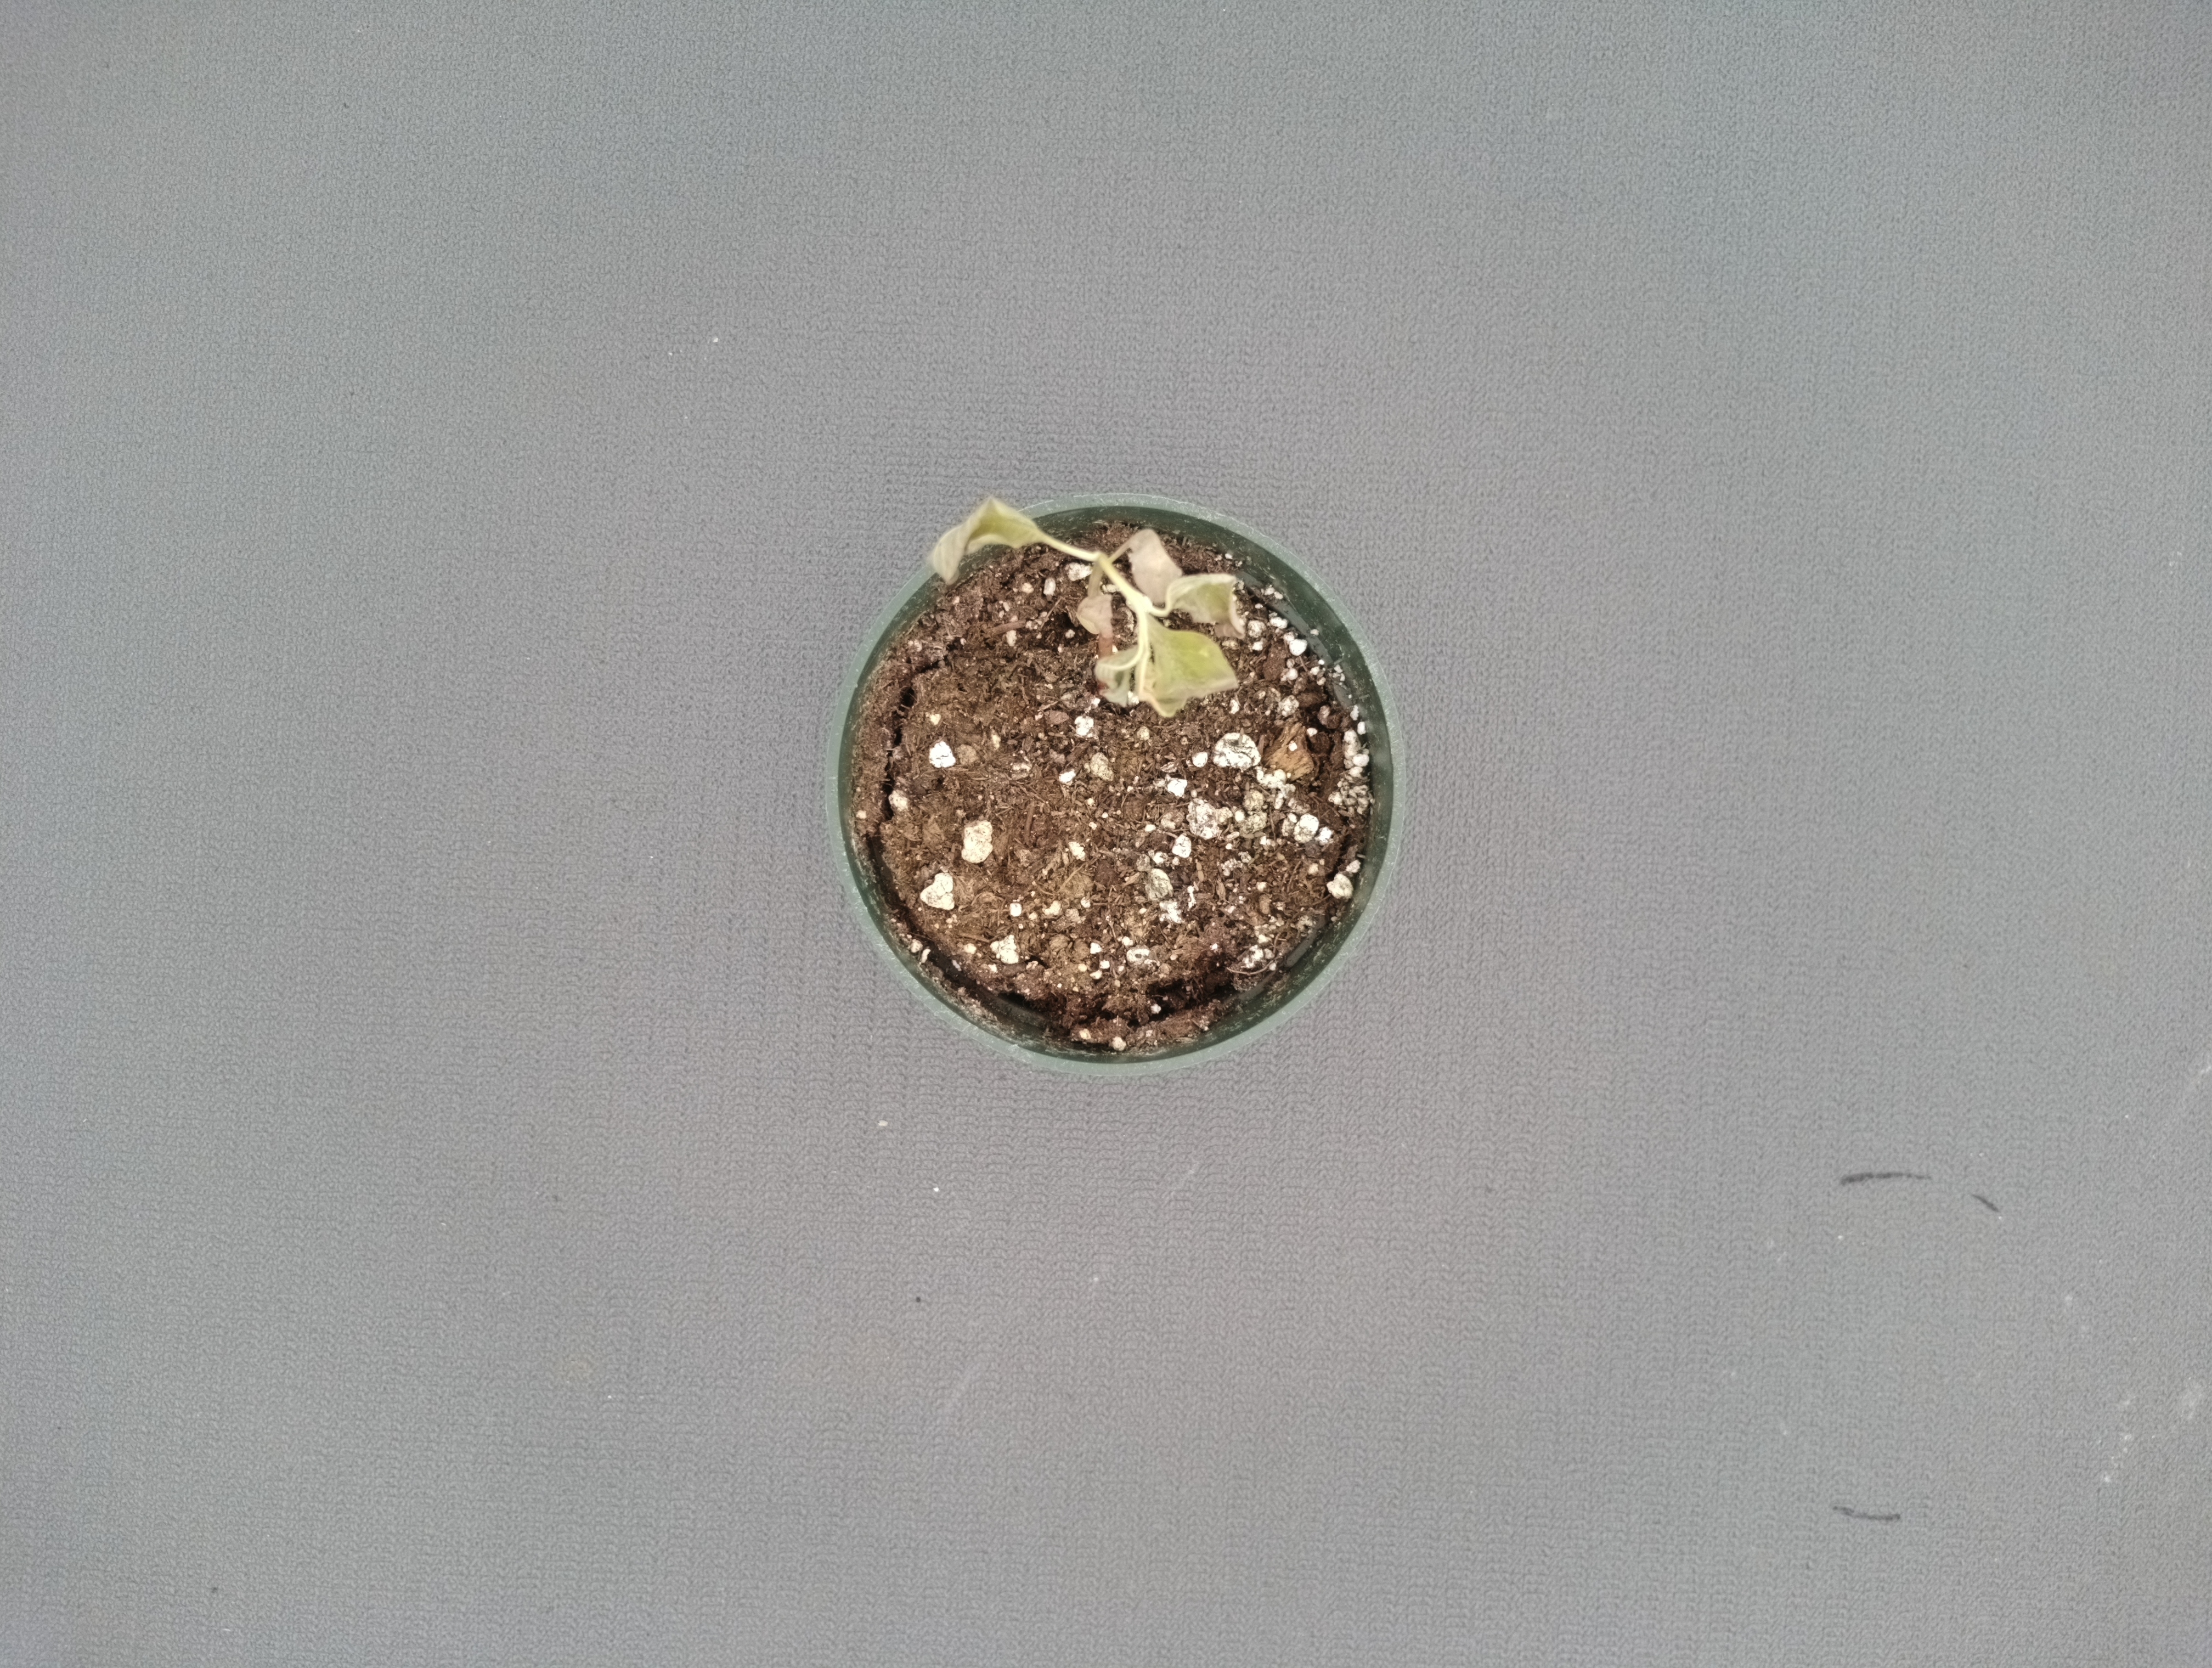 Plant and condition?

waterhemp, necrosis only
